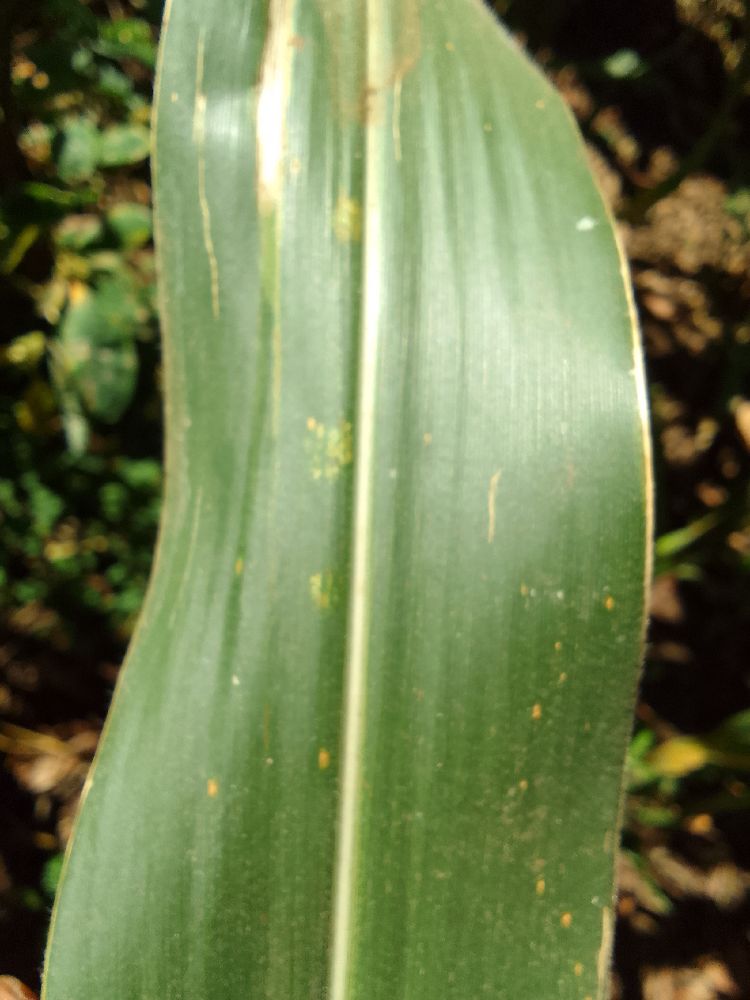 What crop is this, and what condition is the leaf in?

maize, healthy
